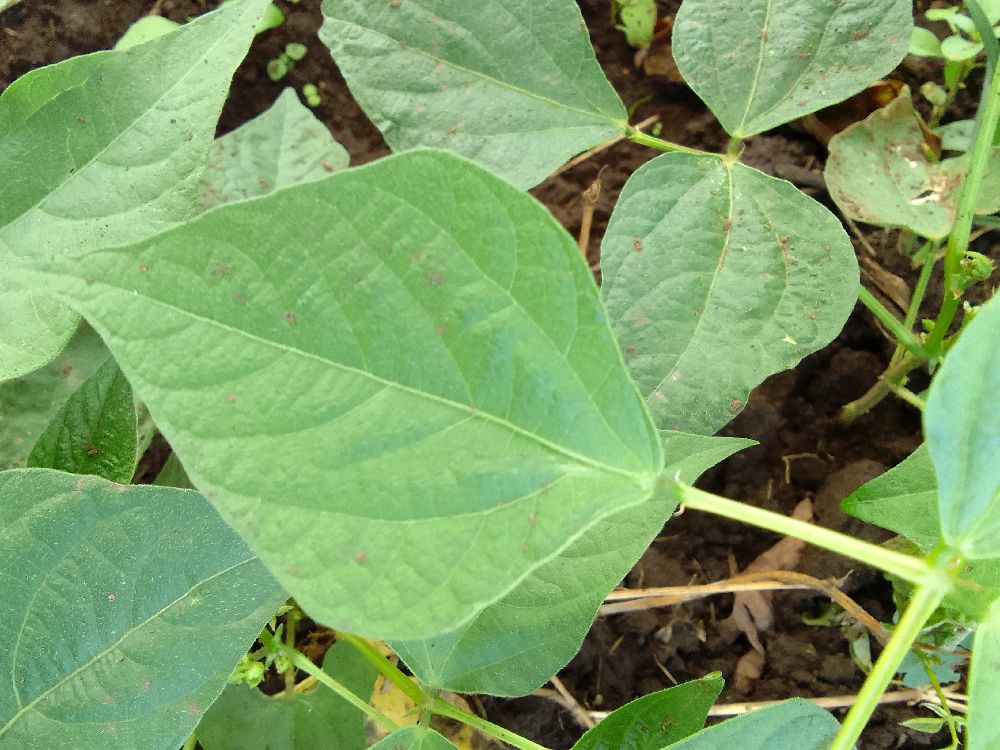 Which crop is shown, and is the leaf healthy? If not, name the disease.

common bean, healthy
